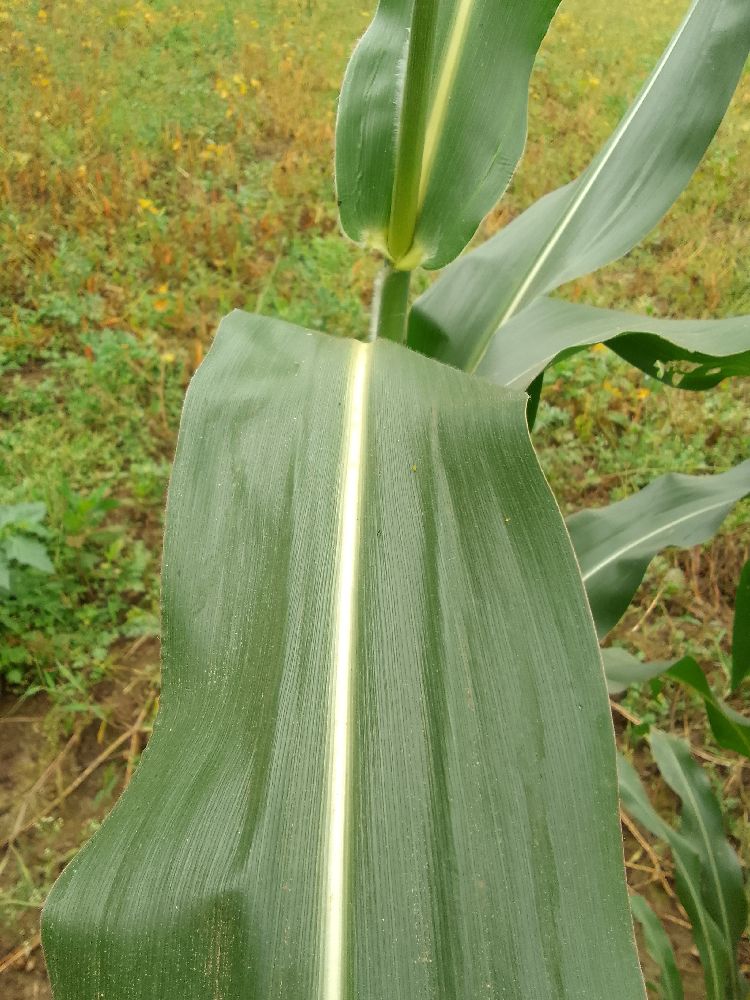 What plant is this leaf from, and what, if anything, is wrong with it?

maize, healthy
